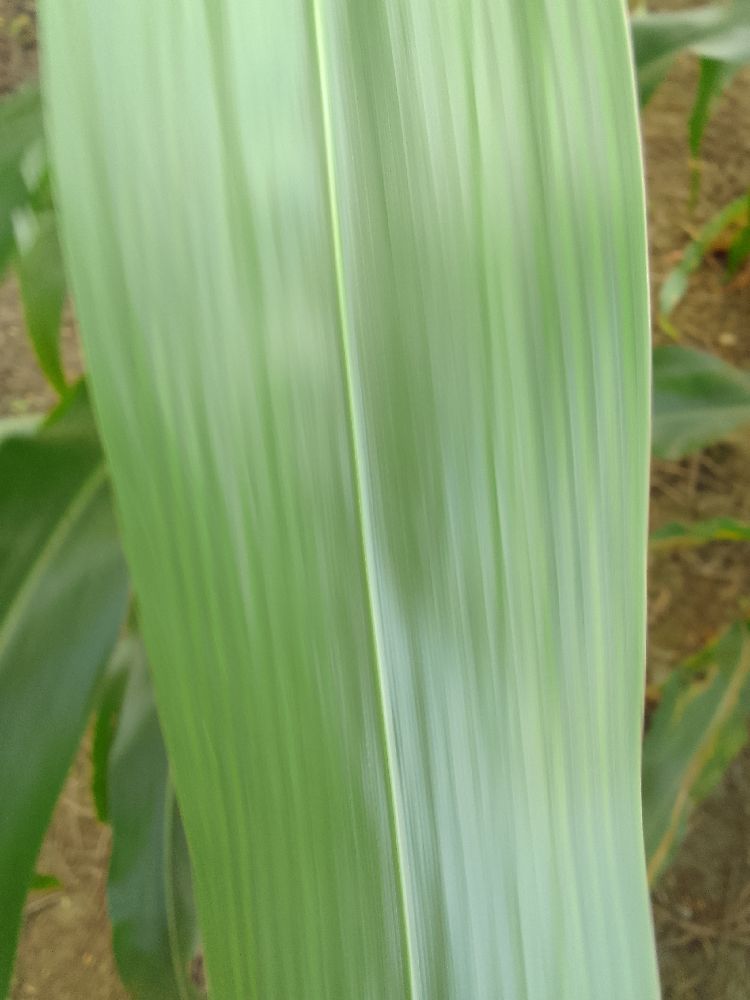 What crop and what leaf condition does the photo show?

maize, healthy
